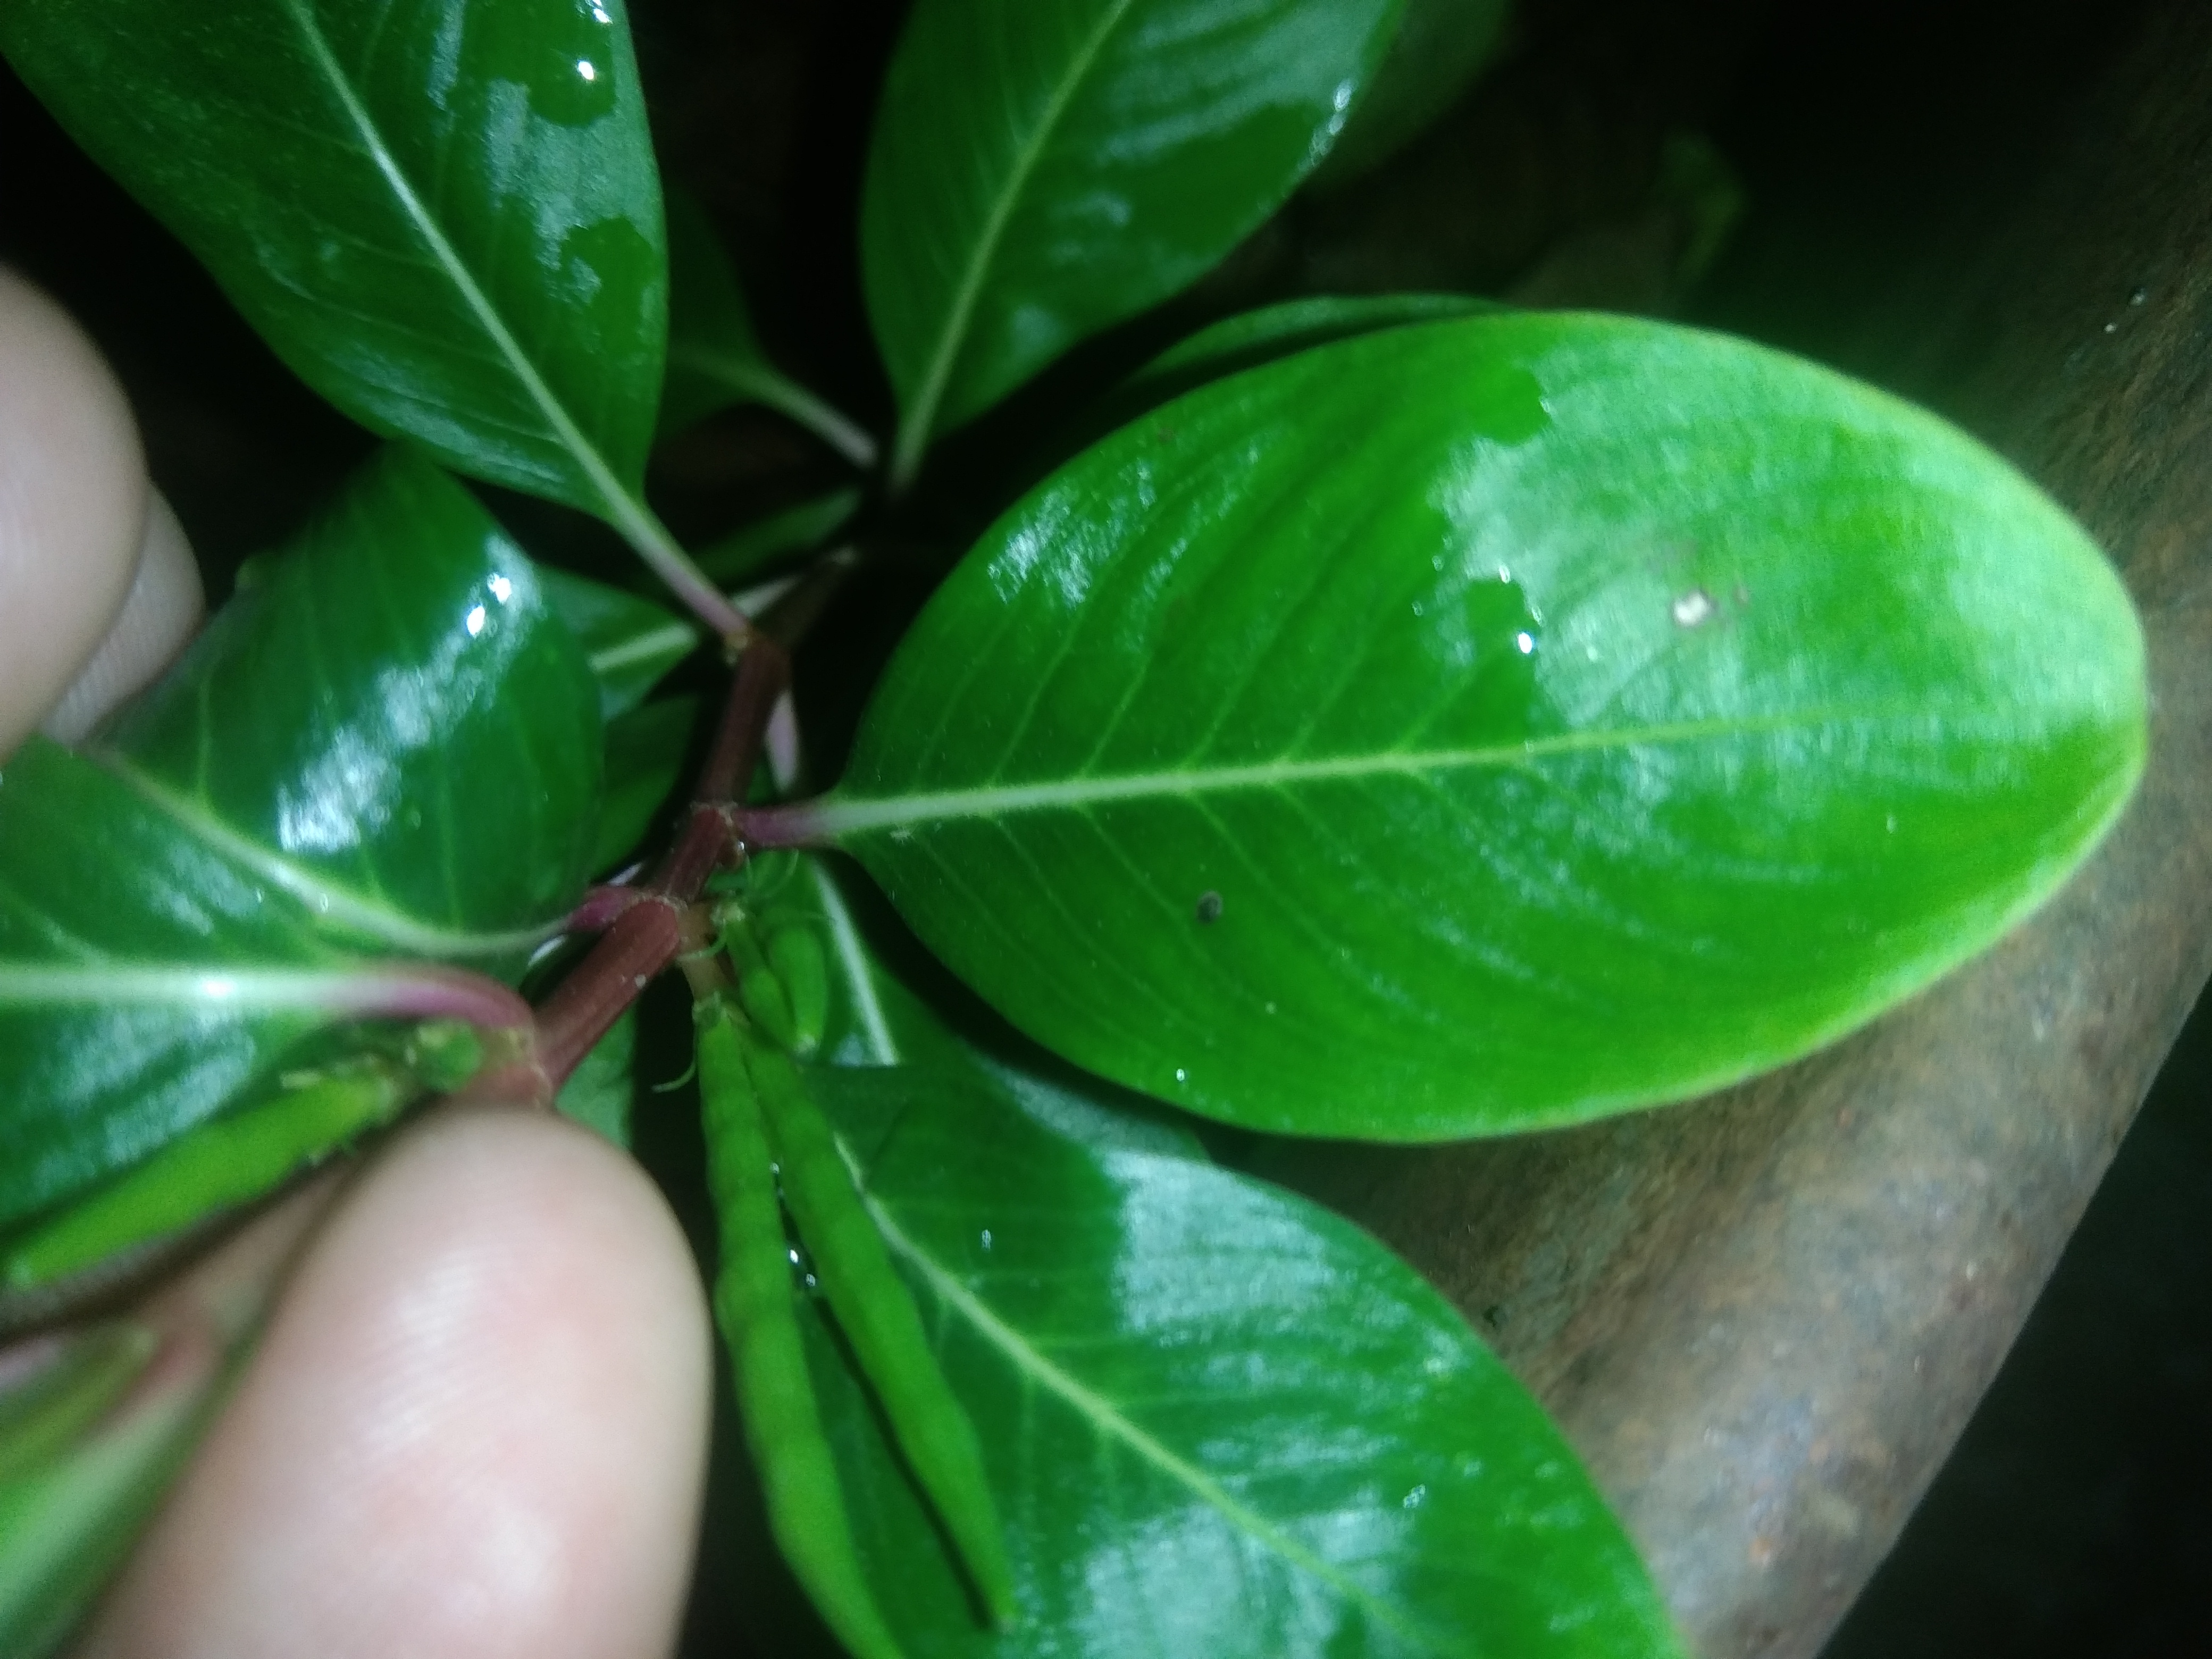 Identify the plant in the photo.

rose periwinkle
